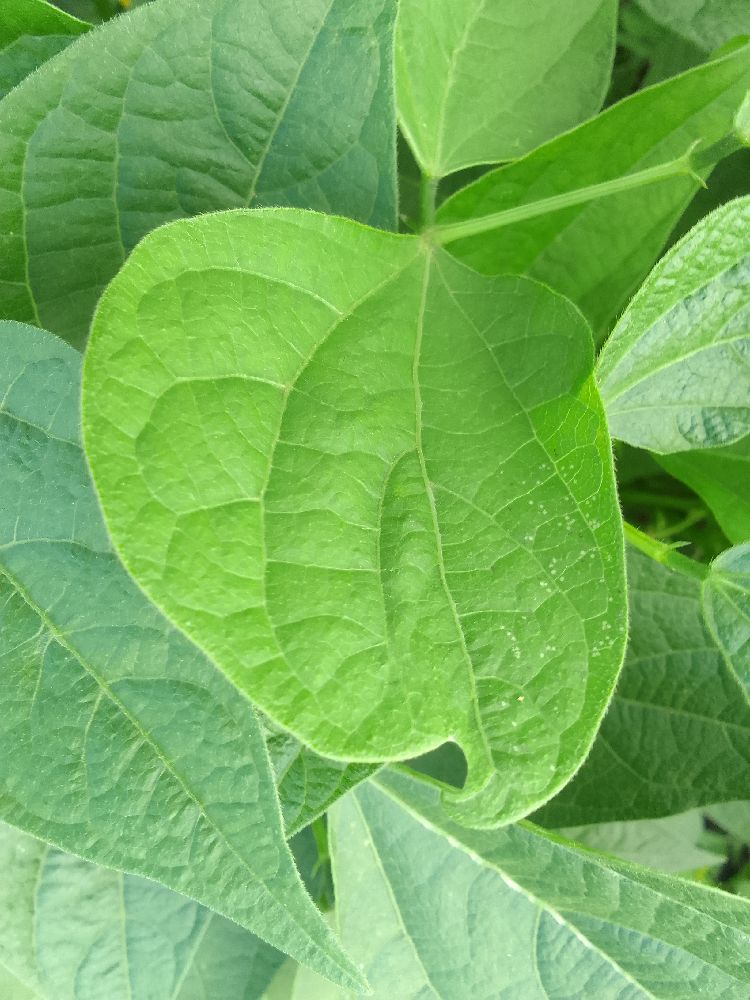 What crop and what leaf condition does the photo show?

common bean, healthy
